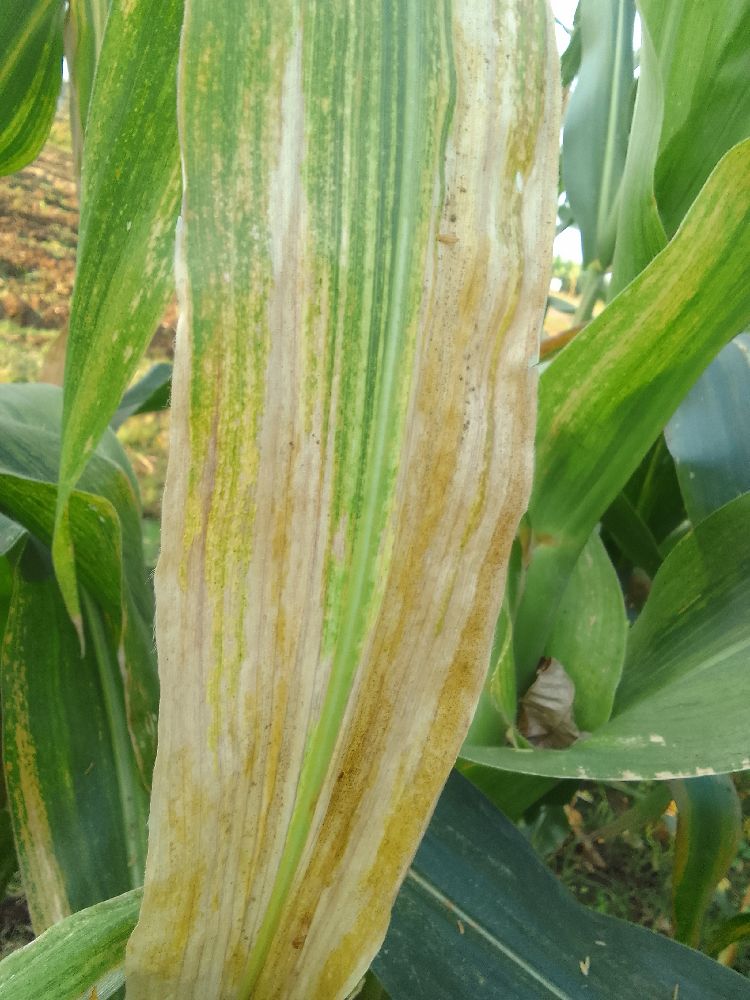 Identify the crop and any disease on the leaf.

maize, maize lethal necrosis
